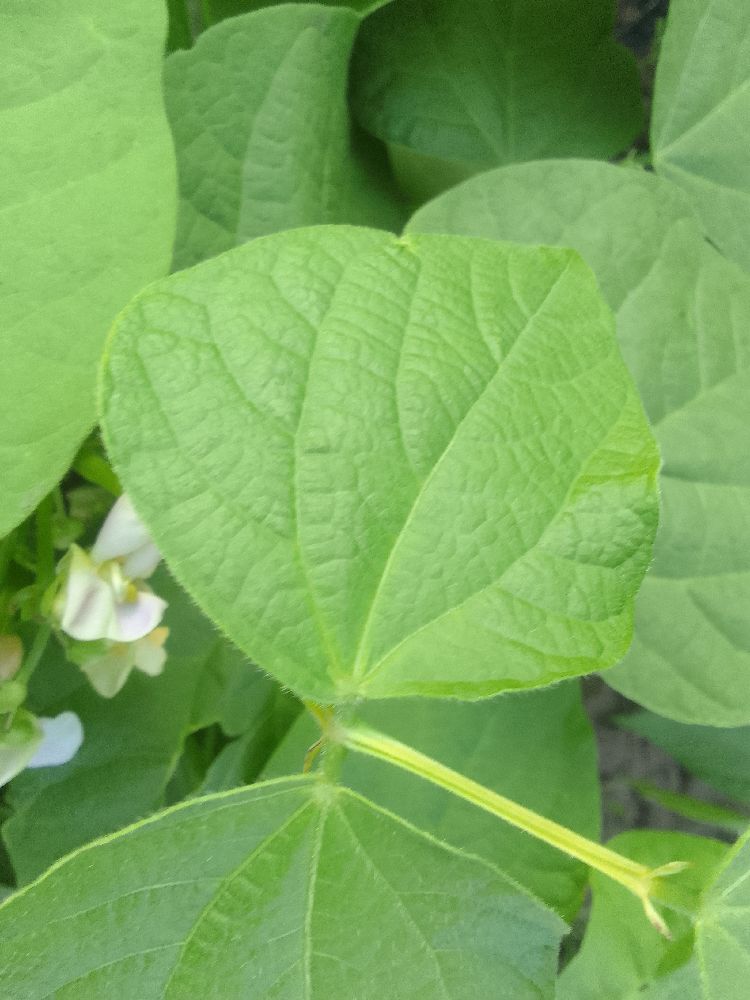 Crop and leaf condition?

common bean, healthy
